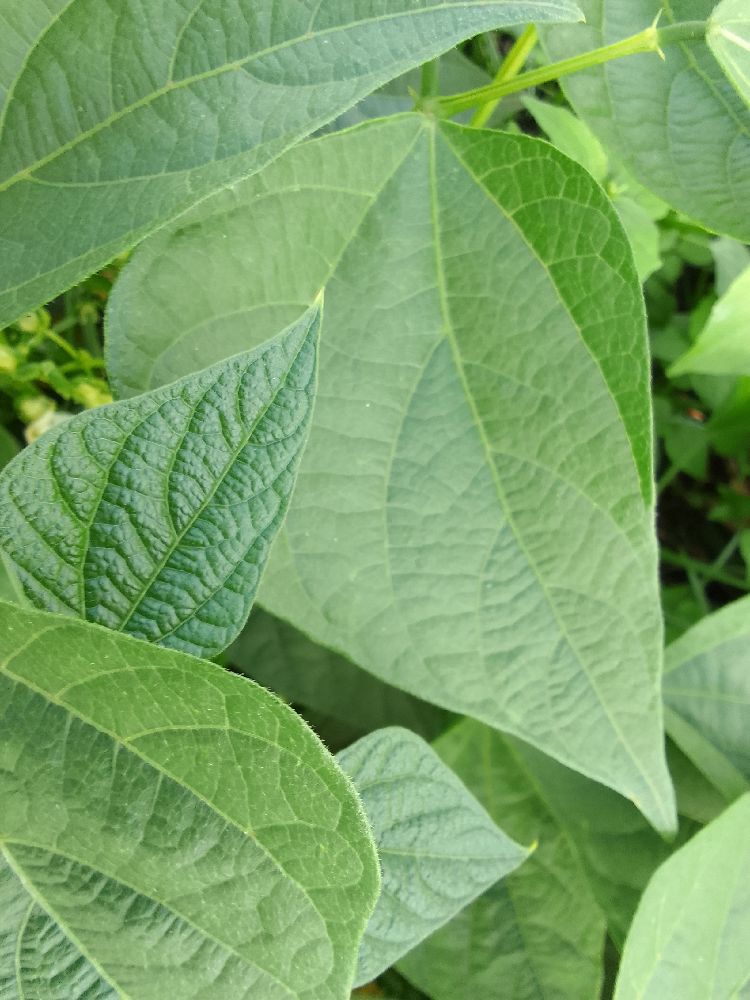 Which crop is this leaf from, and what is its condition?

common bean, healthy
